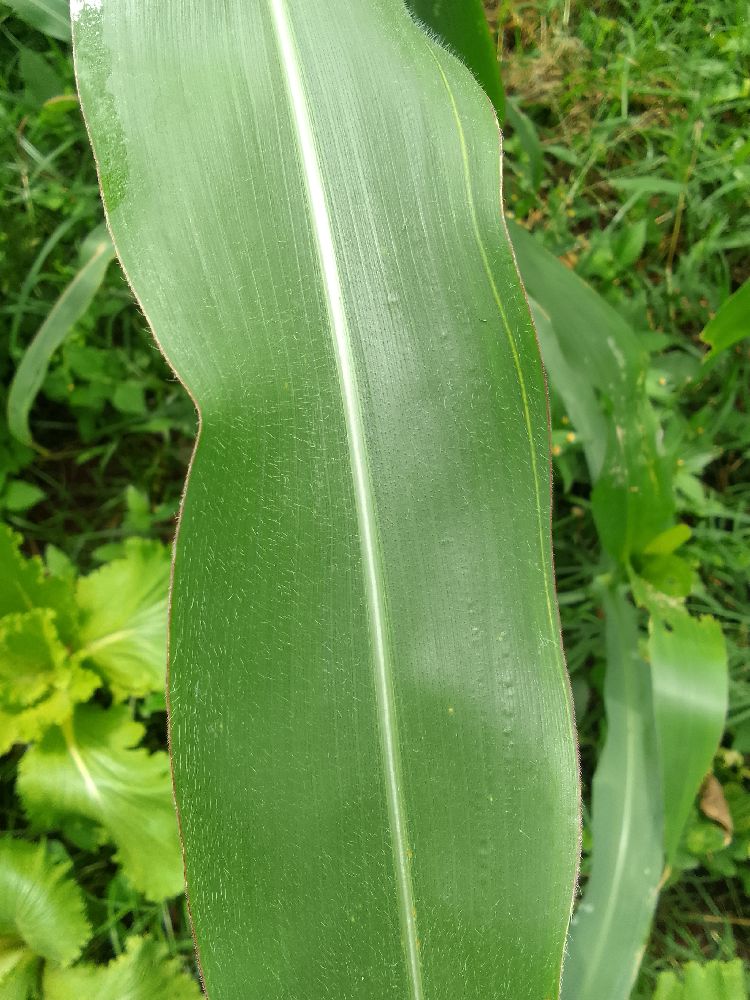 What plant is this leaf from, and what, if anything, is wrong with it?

maize, healthy
